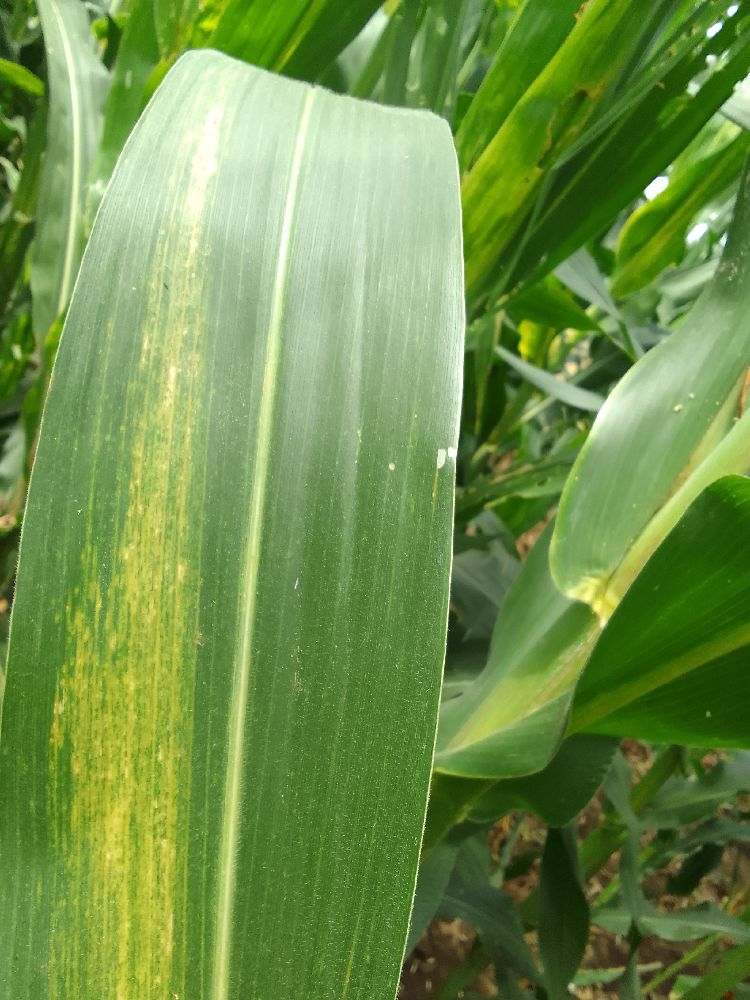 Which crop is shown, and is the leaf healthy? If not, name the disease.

maize, maize lethal necrosis
